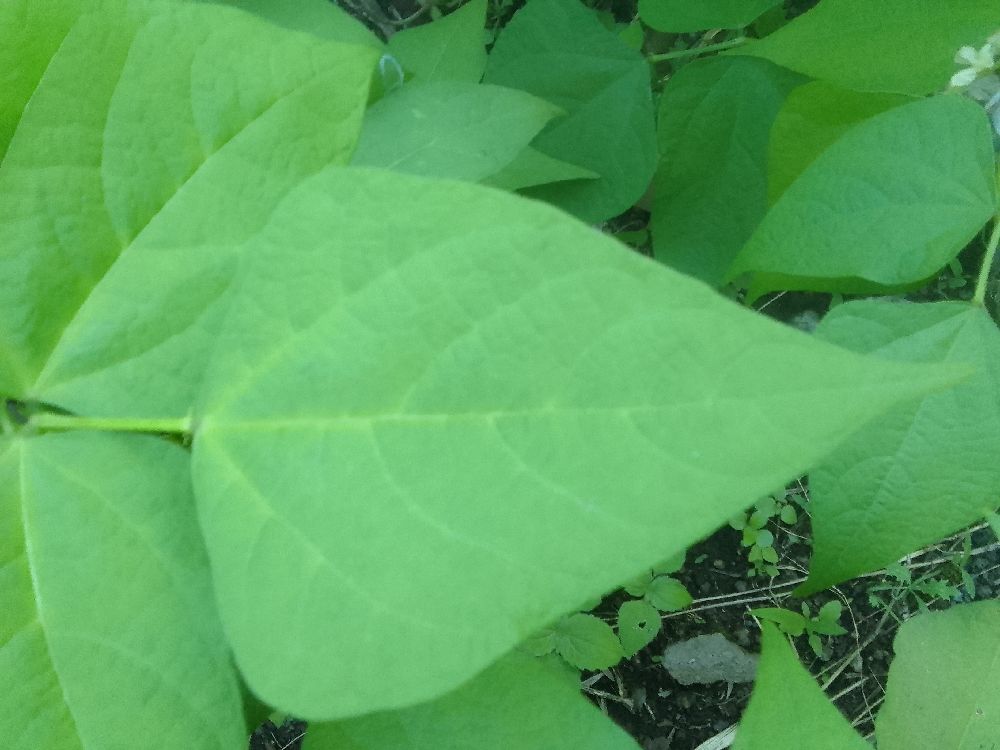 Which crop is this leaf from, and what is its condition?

common bean, healthy
